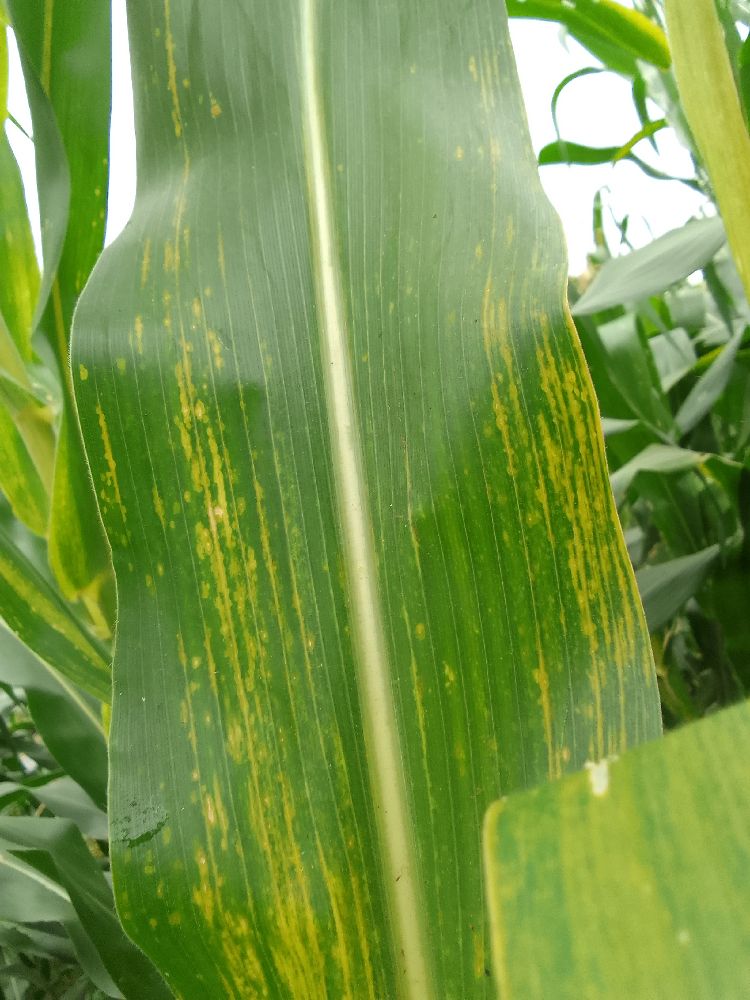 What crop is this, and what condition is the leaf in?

maize, healthy
